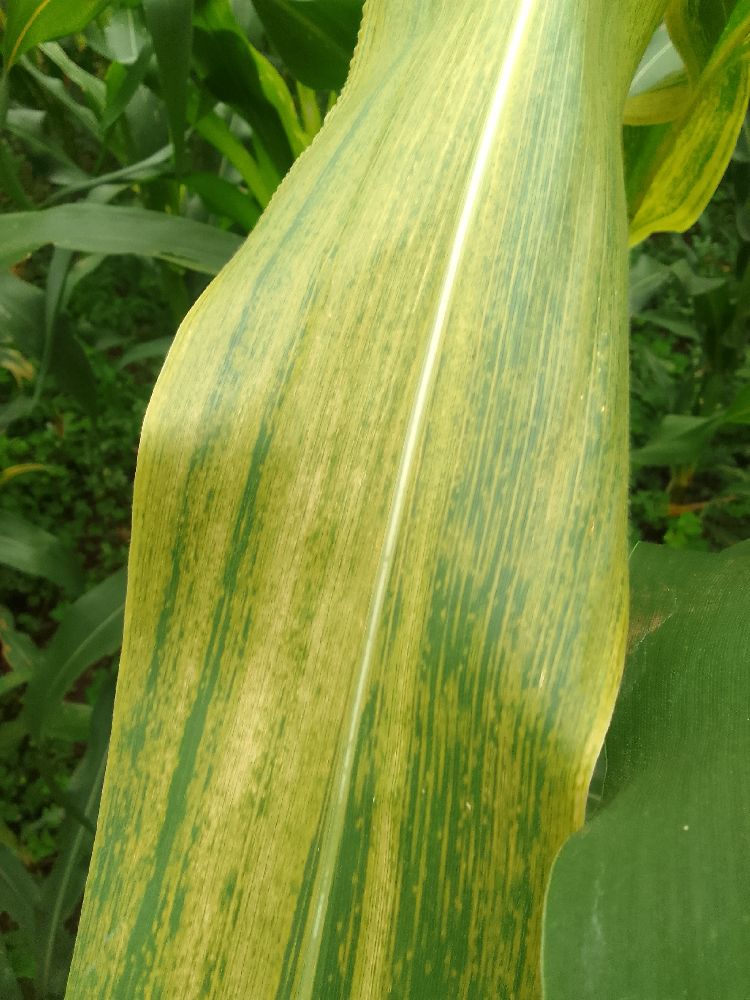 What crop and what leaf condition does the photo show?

maize, maize lethal necrosis
